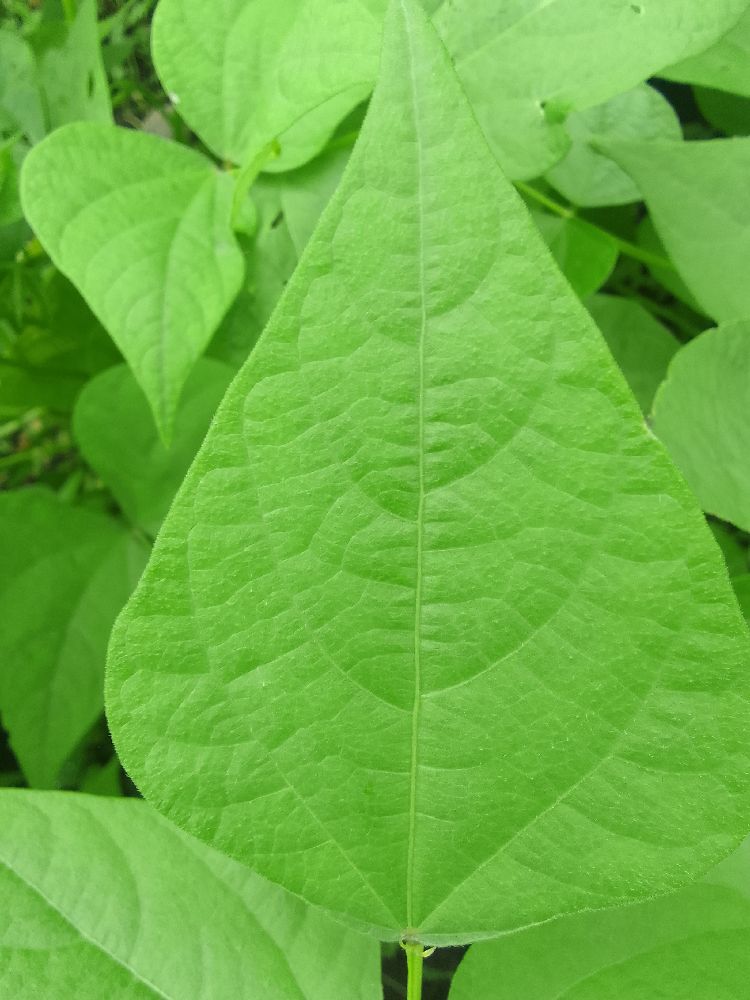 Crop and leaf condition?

common bean, healthy
